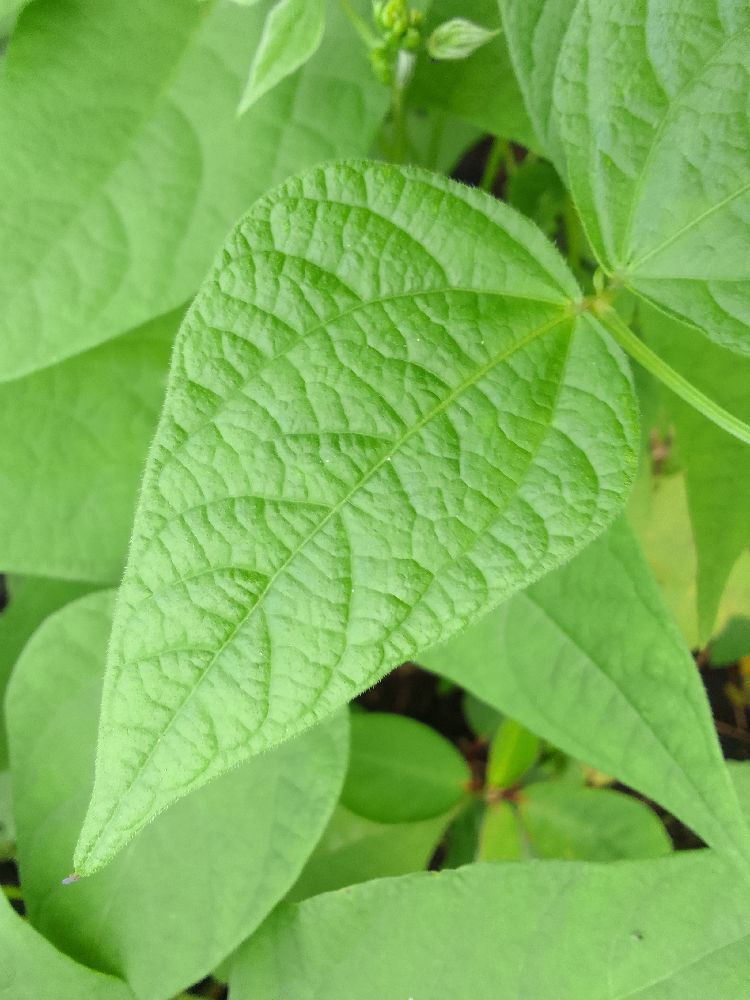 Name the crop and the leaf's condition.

common bean, healthy
